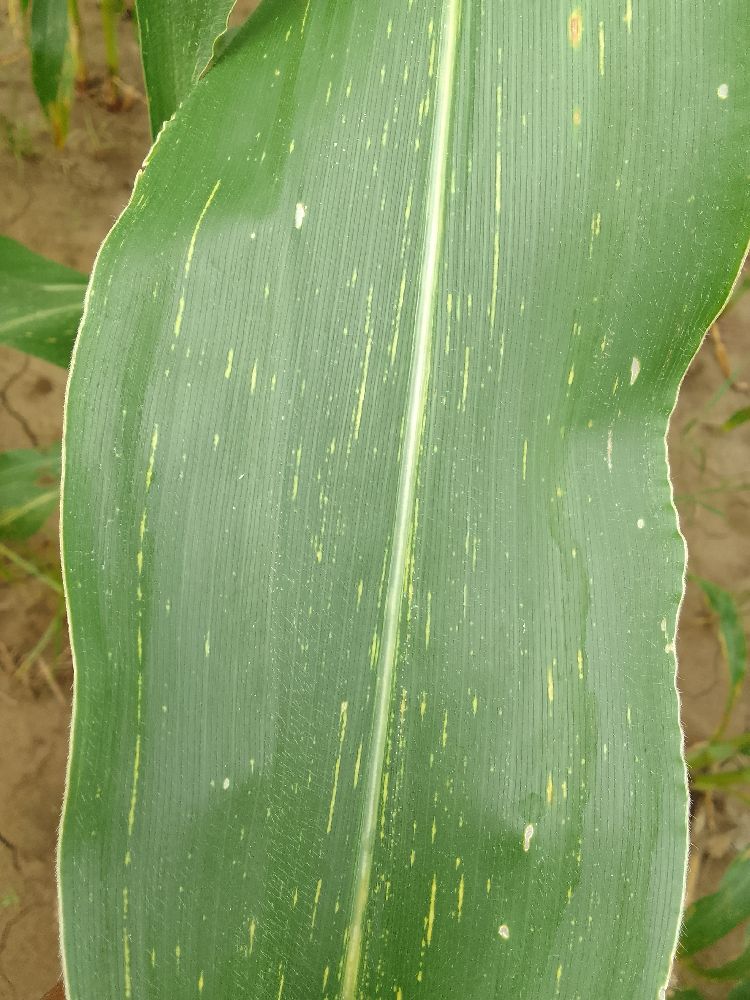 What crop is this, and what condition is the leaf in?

maize, maize streak virus
